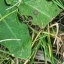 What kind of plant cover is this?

structured weed
